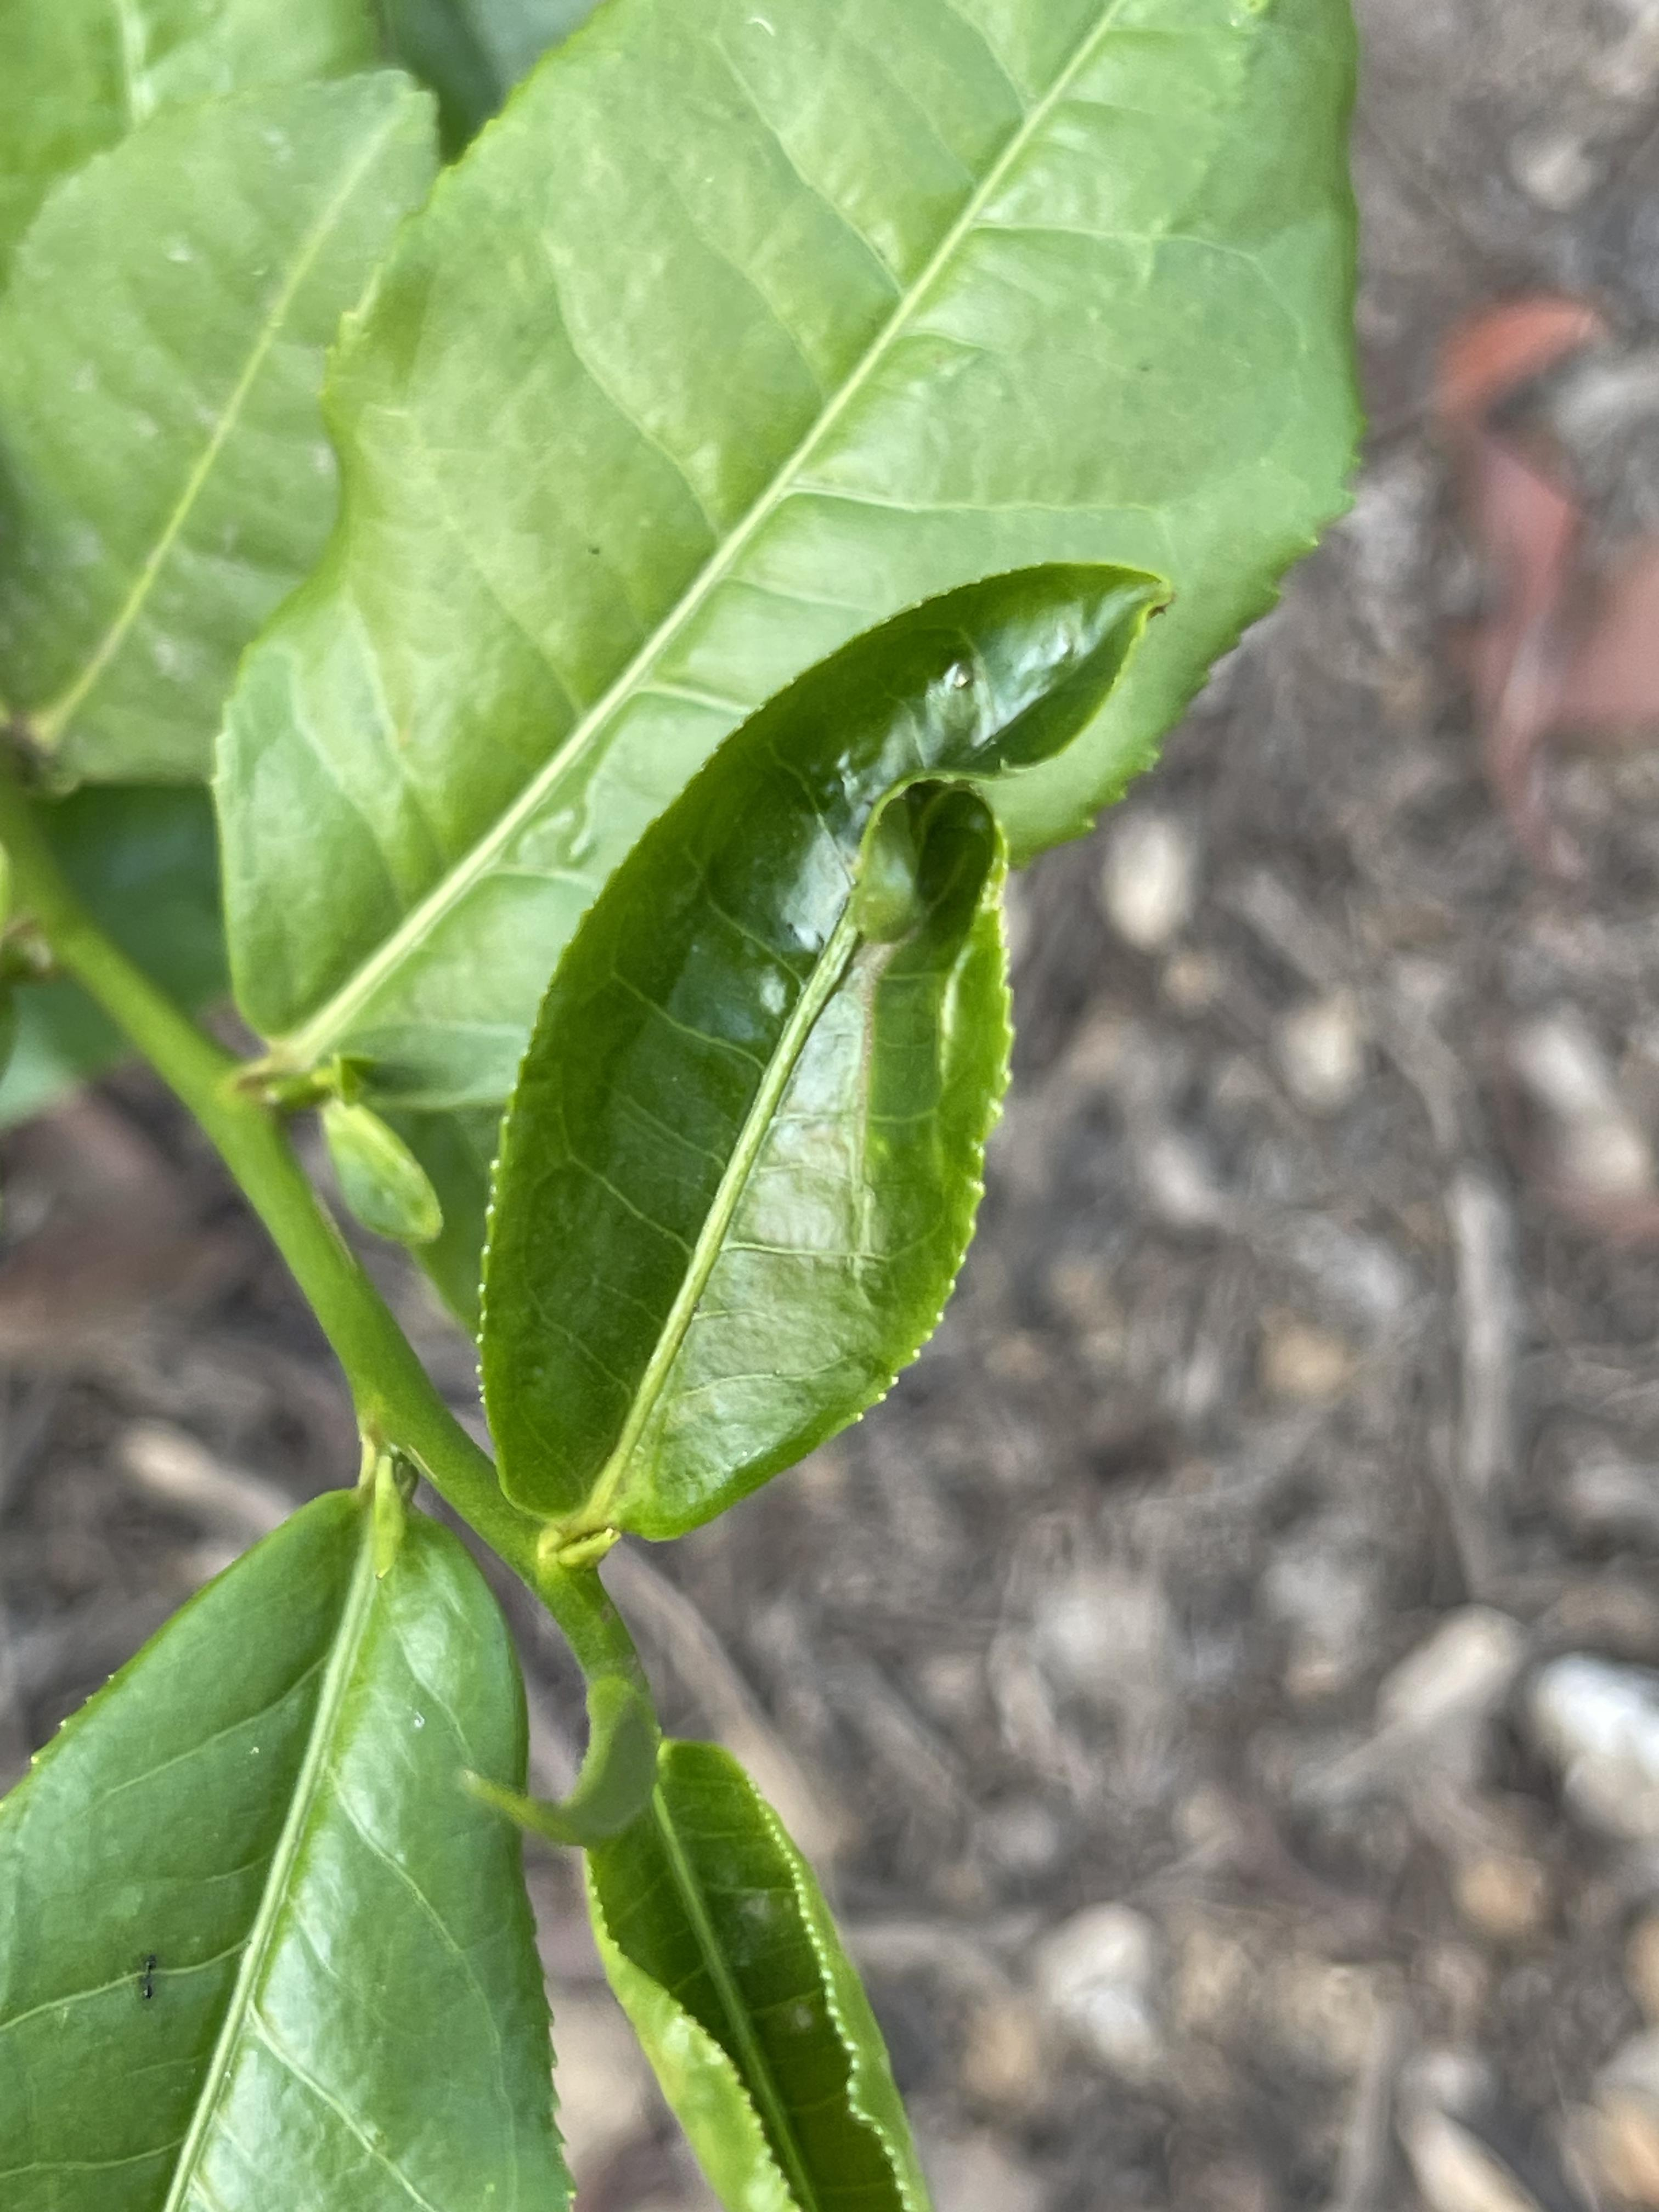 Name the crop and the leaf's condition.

tea, helopeltis
